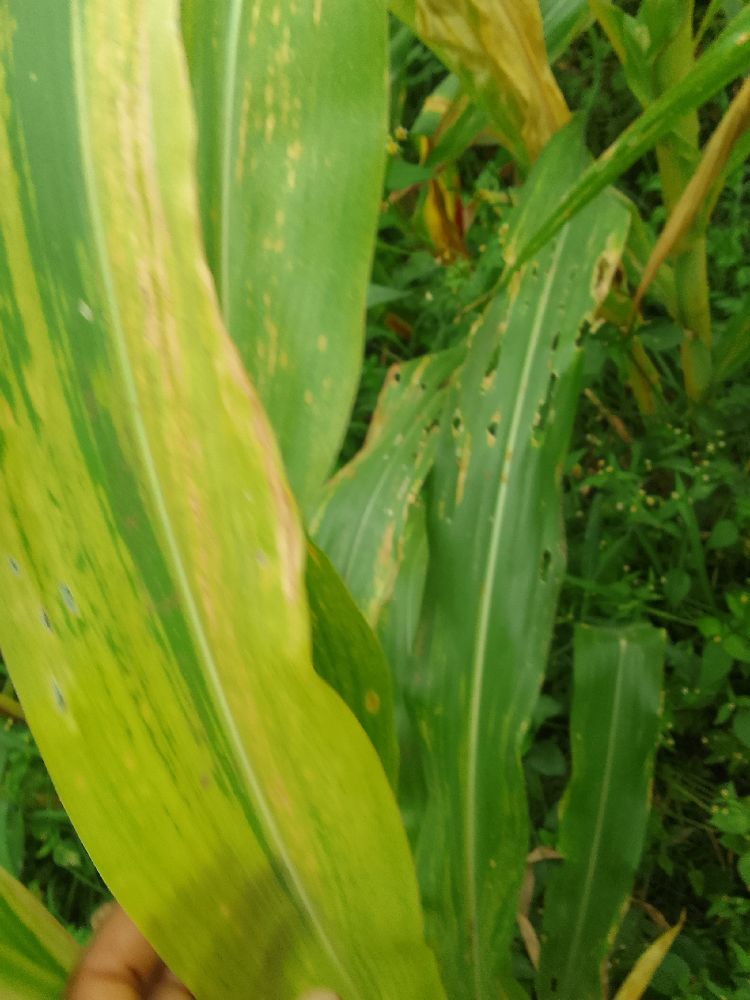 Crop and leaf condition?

maize, maize lethal necrosis
